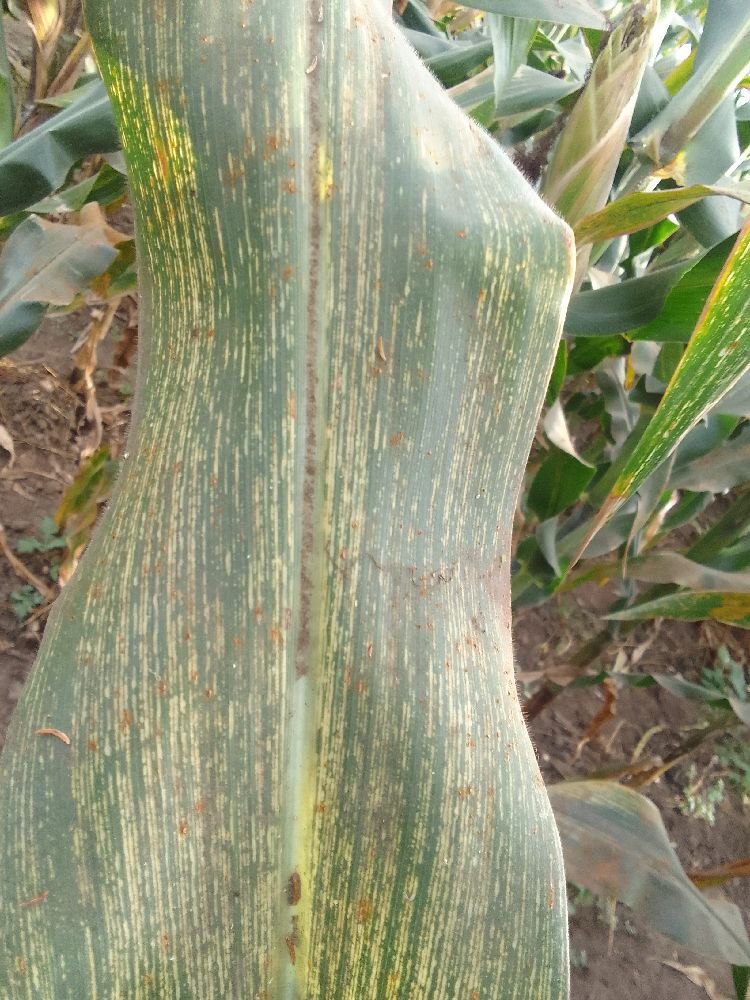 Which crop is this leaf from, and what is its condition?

maize, maize streak virus
